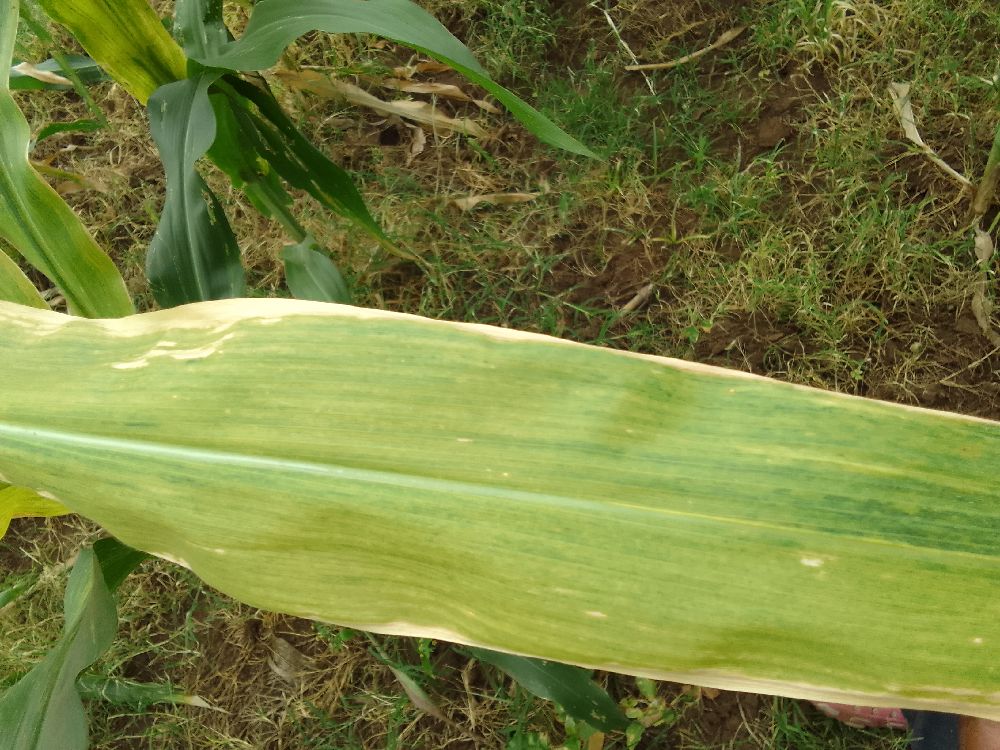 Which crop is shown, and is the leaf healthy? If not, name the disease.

maize, maize lethal necrosis
